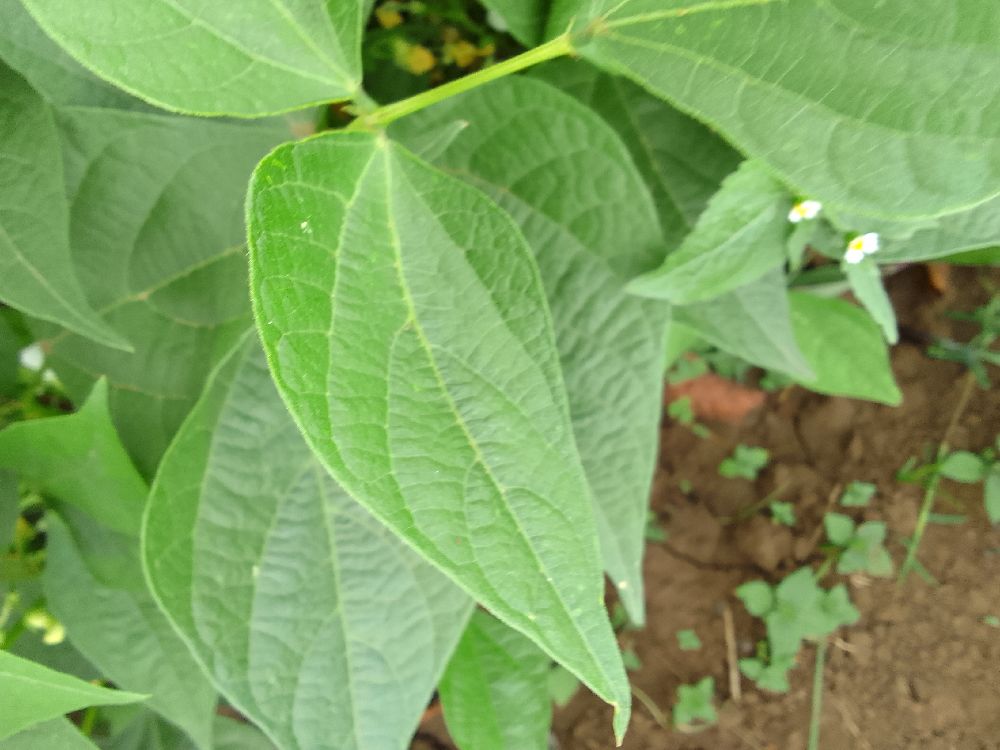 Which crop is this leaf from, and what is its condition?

common bean, healthy
